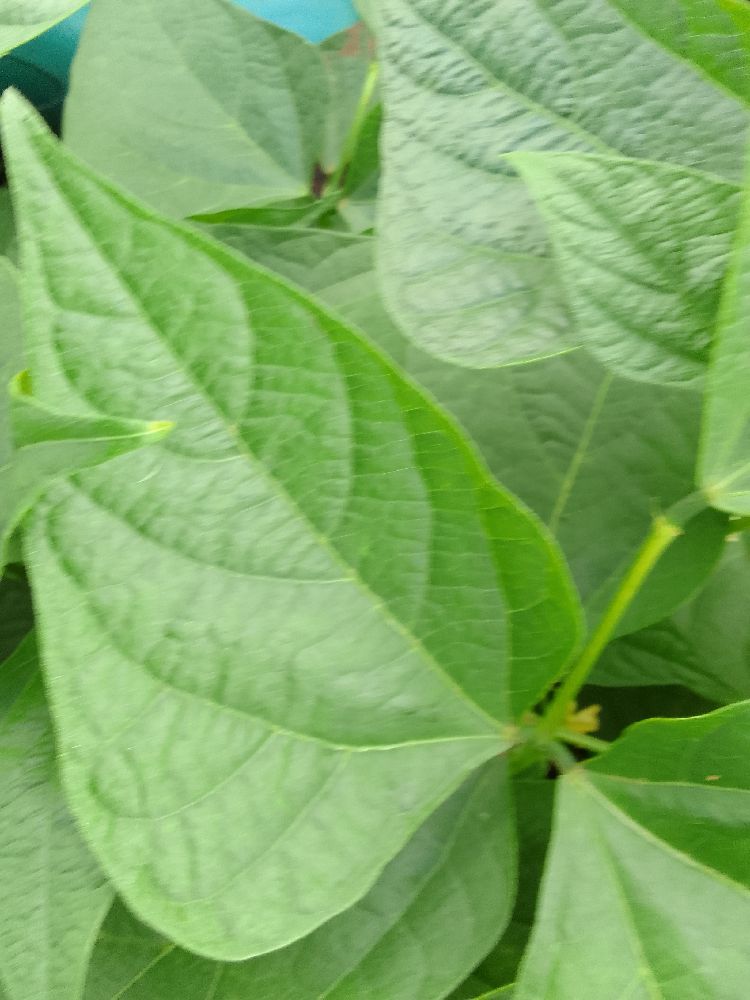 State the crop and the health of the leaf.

common bean, healthy
